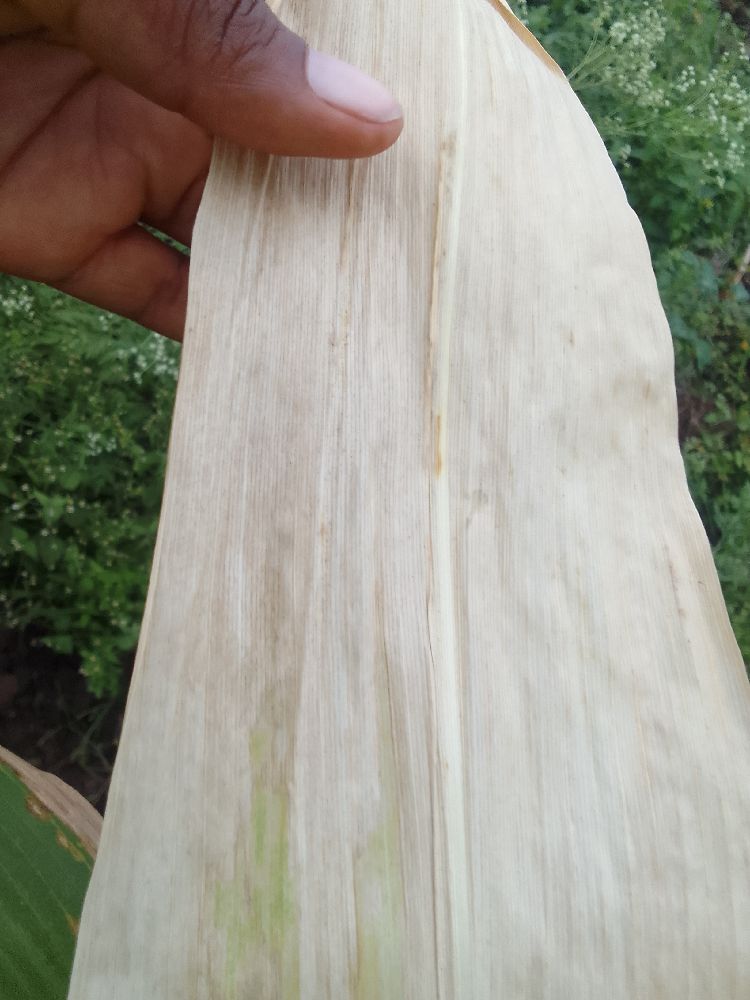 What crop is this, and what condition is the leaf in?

maize, maize lethal necrosis
